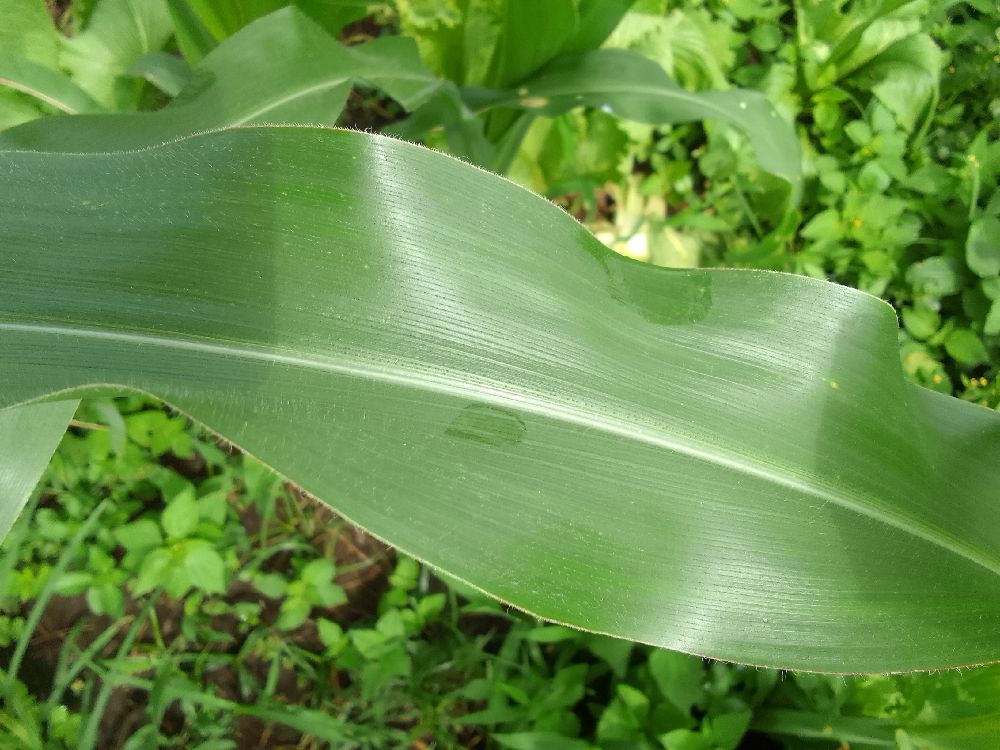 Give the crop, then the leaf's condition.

maize, healthy
